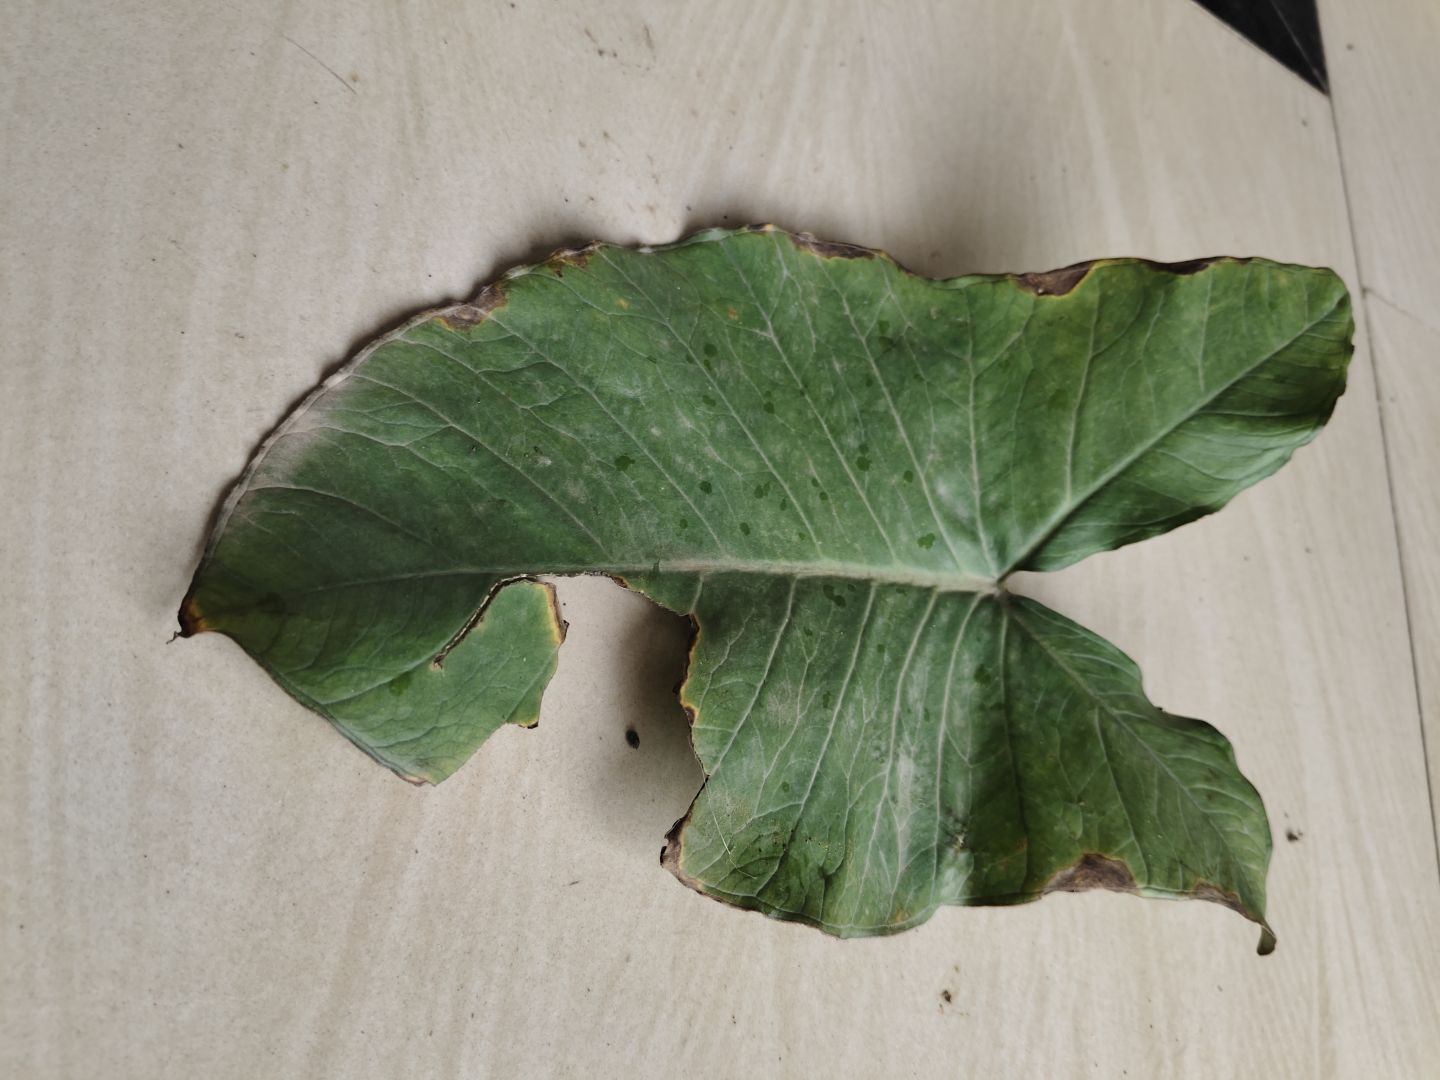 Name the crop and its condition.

taro, leaf blight
